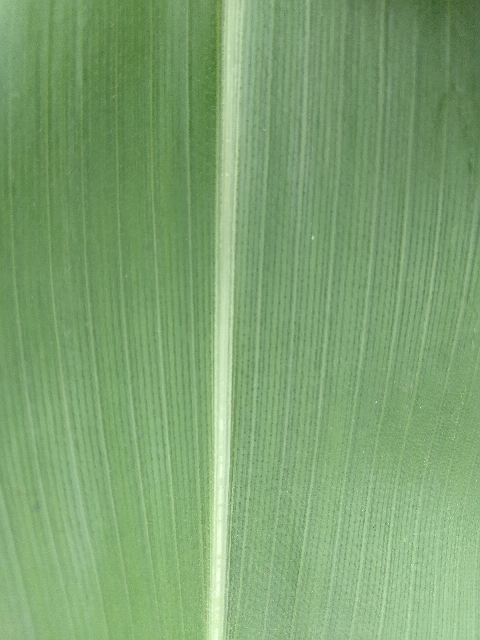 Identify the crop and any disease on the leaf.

maize, healthy
